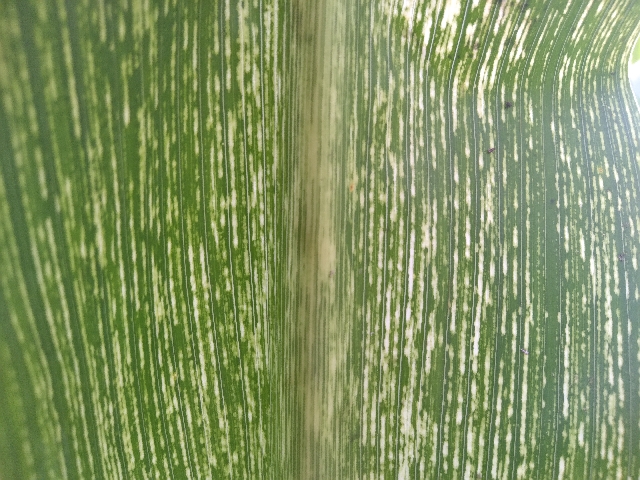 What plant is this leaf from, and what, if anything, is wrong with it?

maize, maize streak virus
